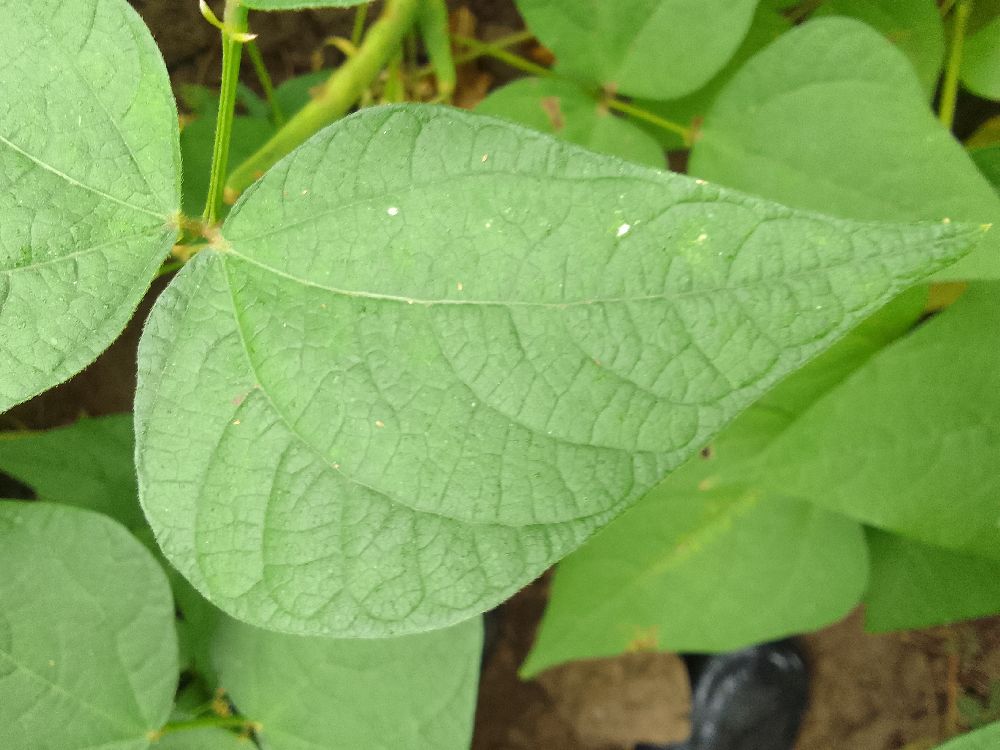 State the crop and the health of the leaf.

common bean, healthy
